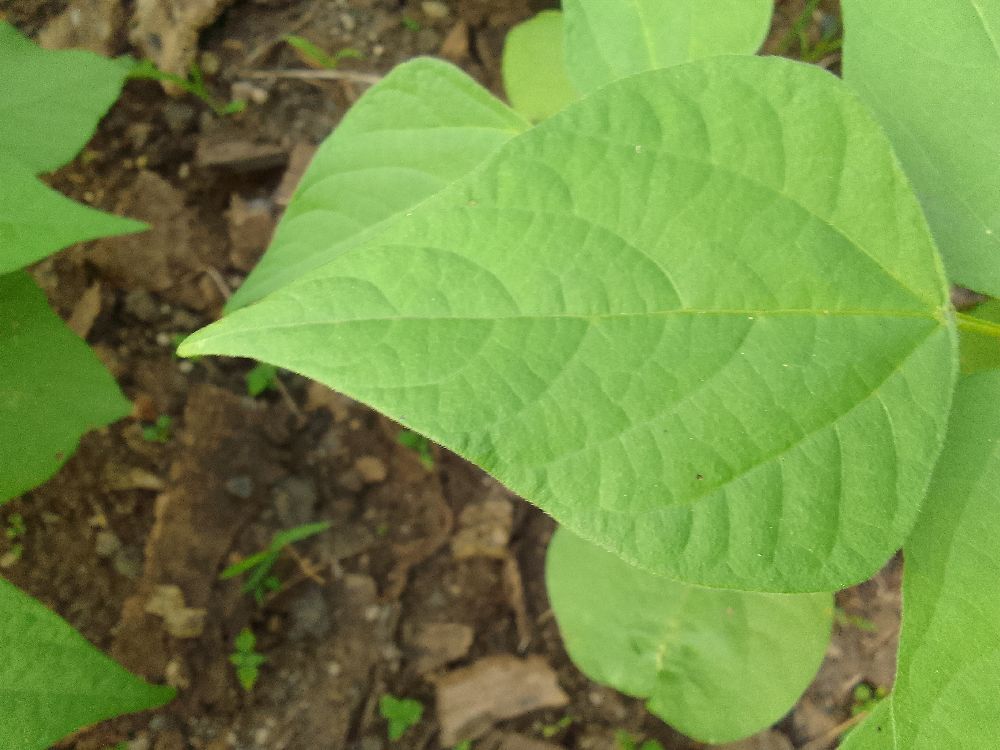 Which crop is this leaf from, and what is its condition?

common bean, healthy
